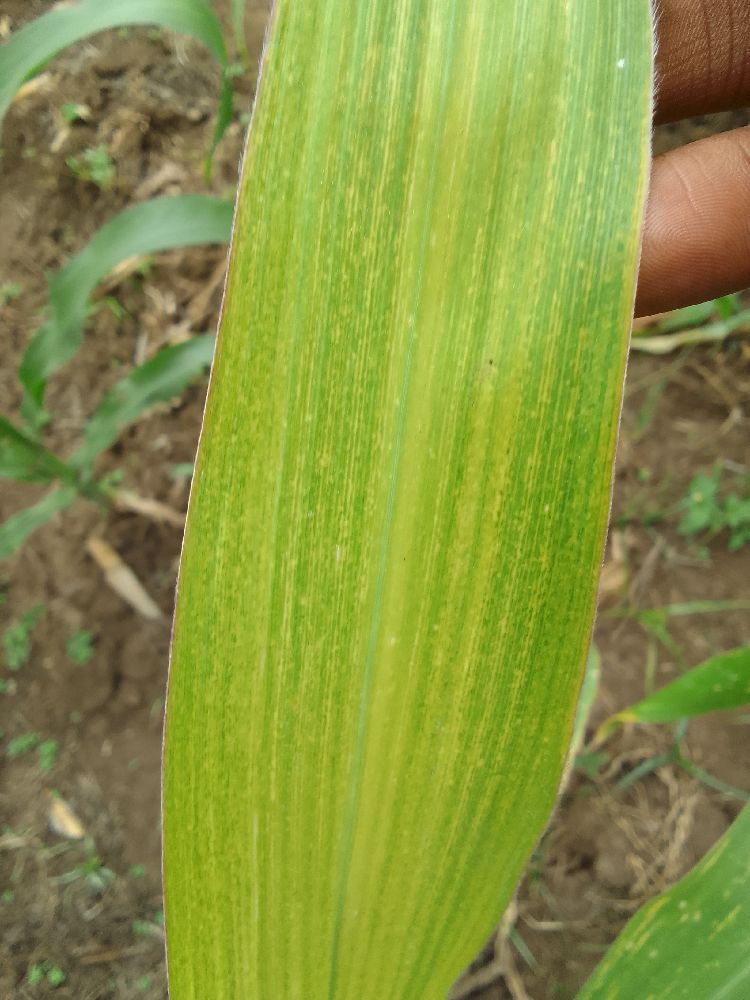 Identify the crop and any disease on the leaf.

maize, maize lethal necrosis
